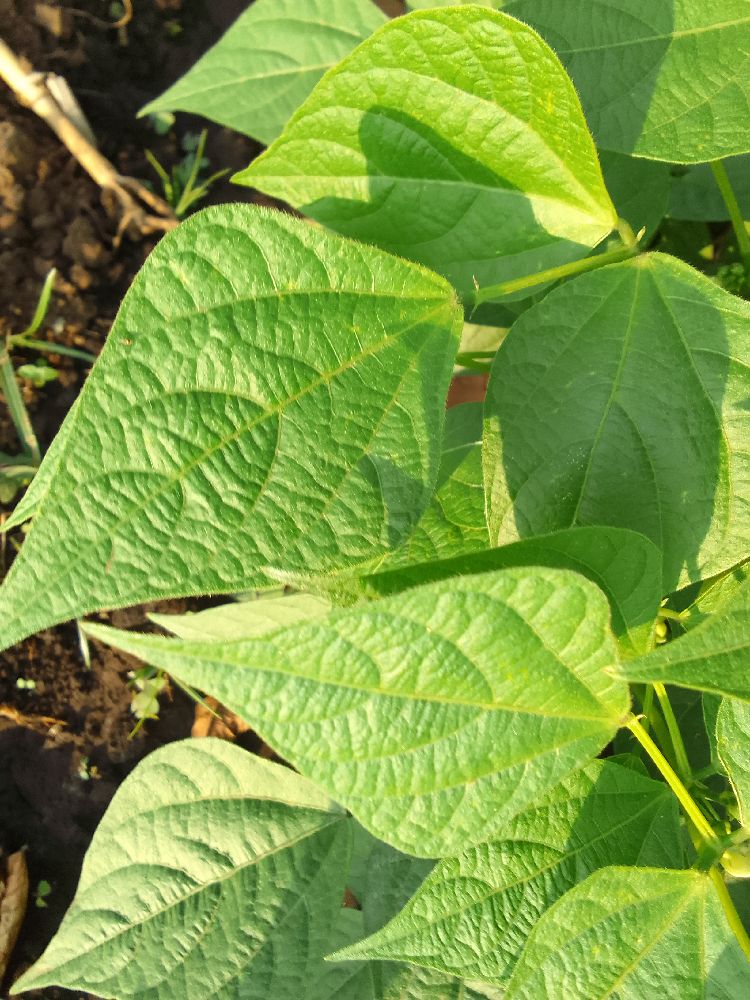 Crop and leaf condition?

common bean, healthy
